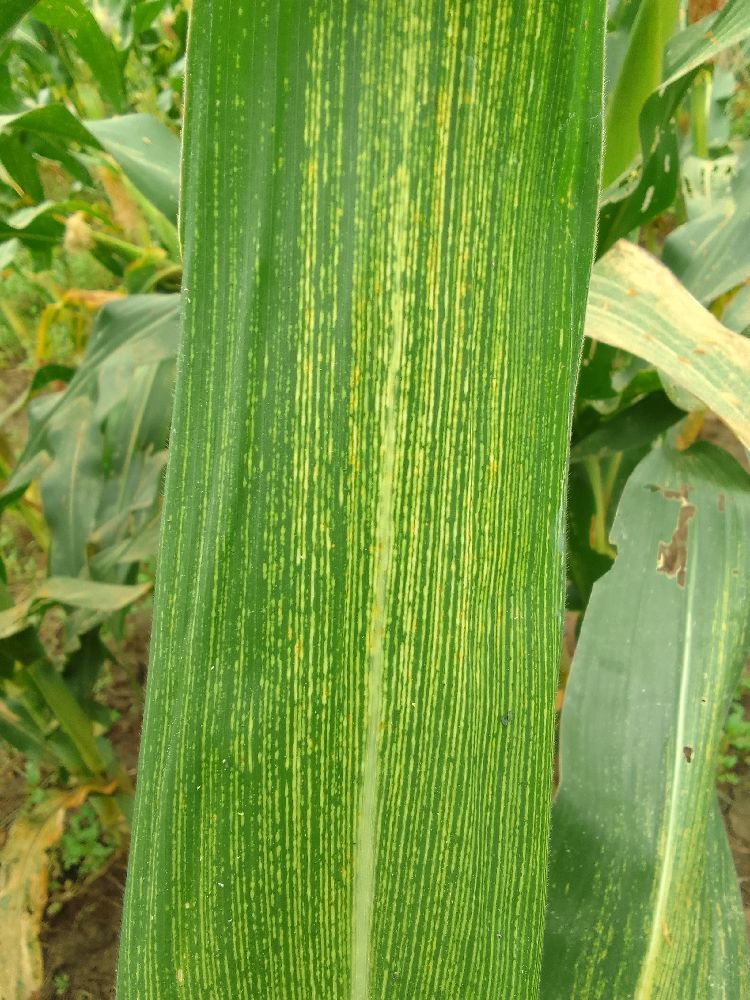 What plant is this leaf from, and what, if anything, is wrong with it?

maize, maize streak virus
